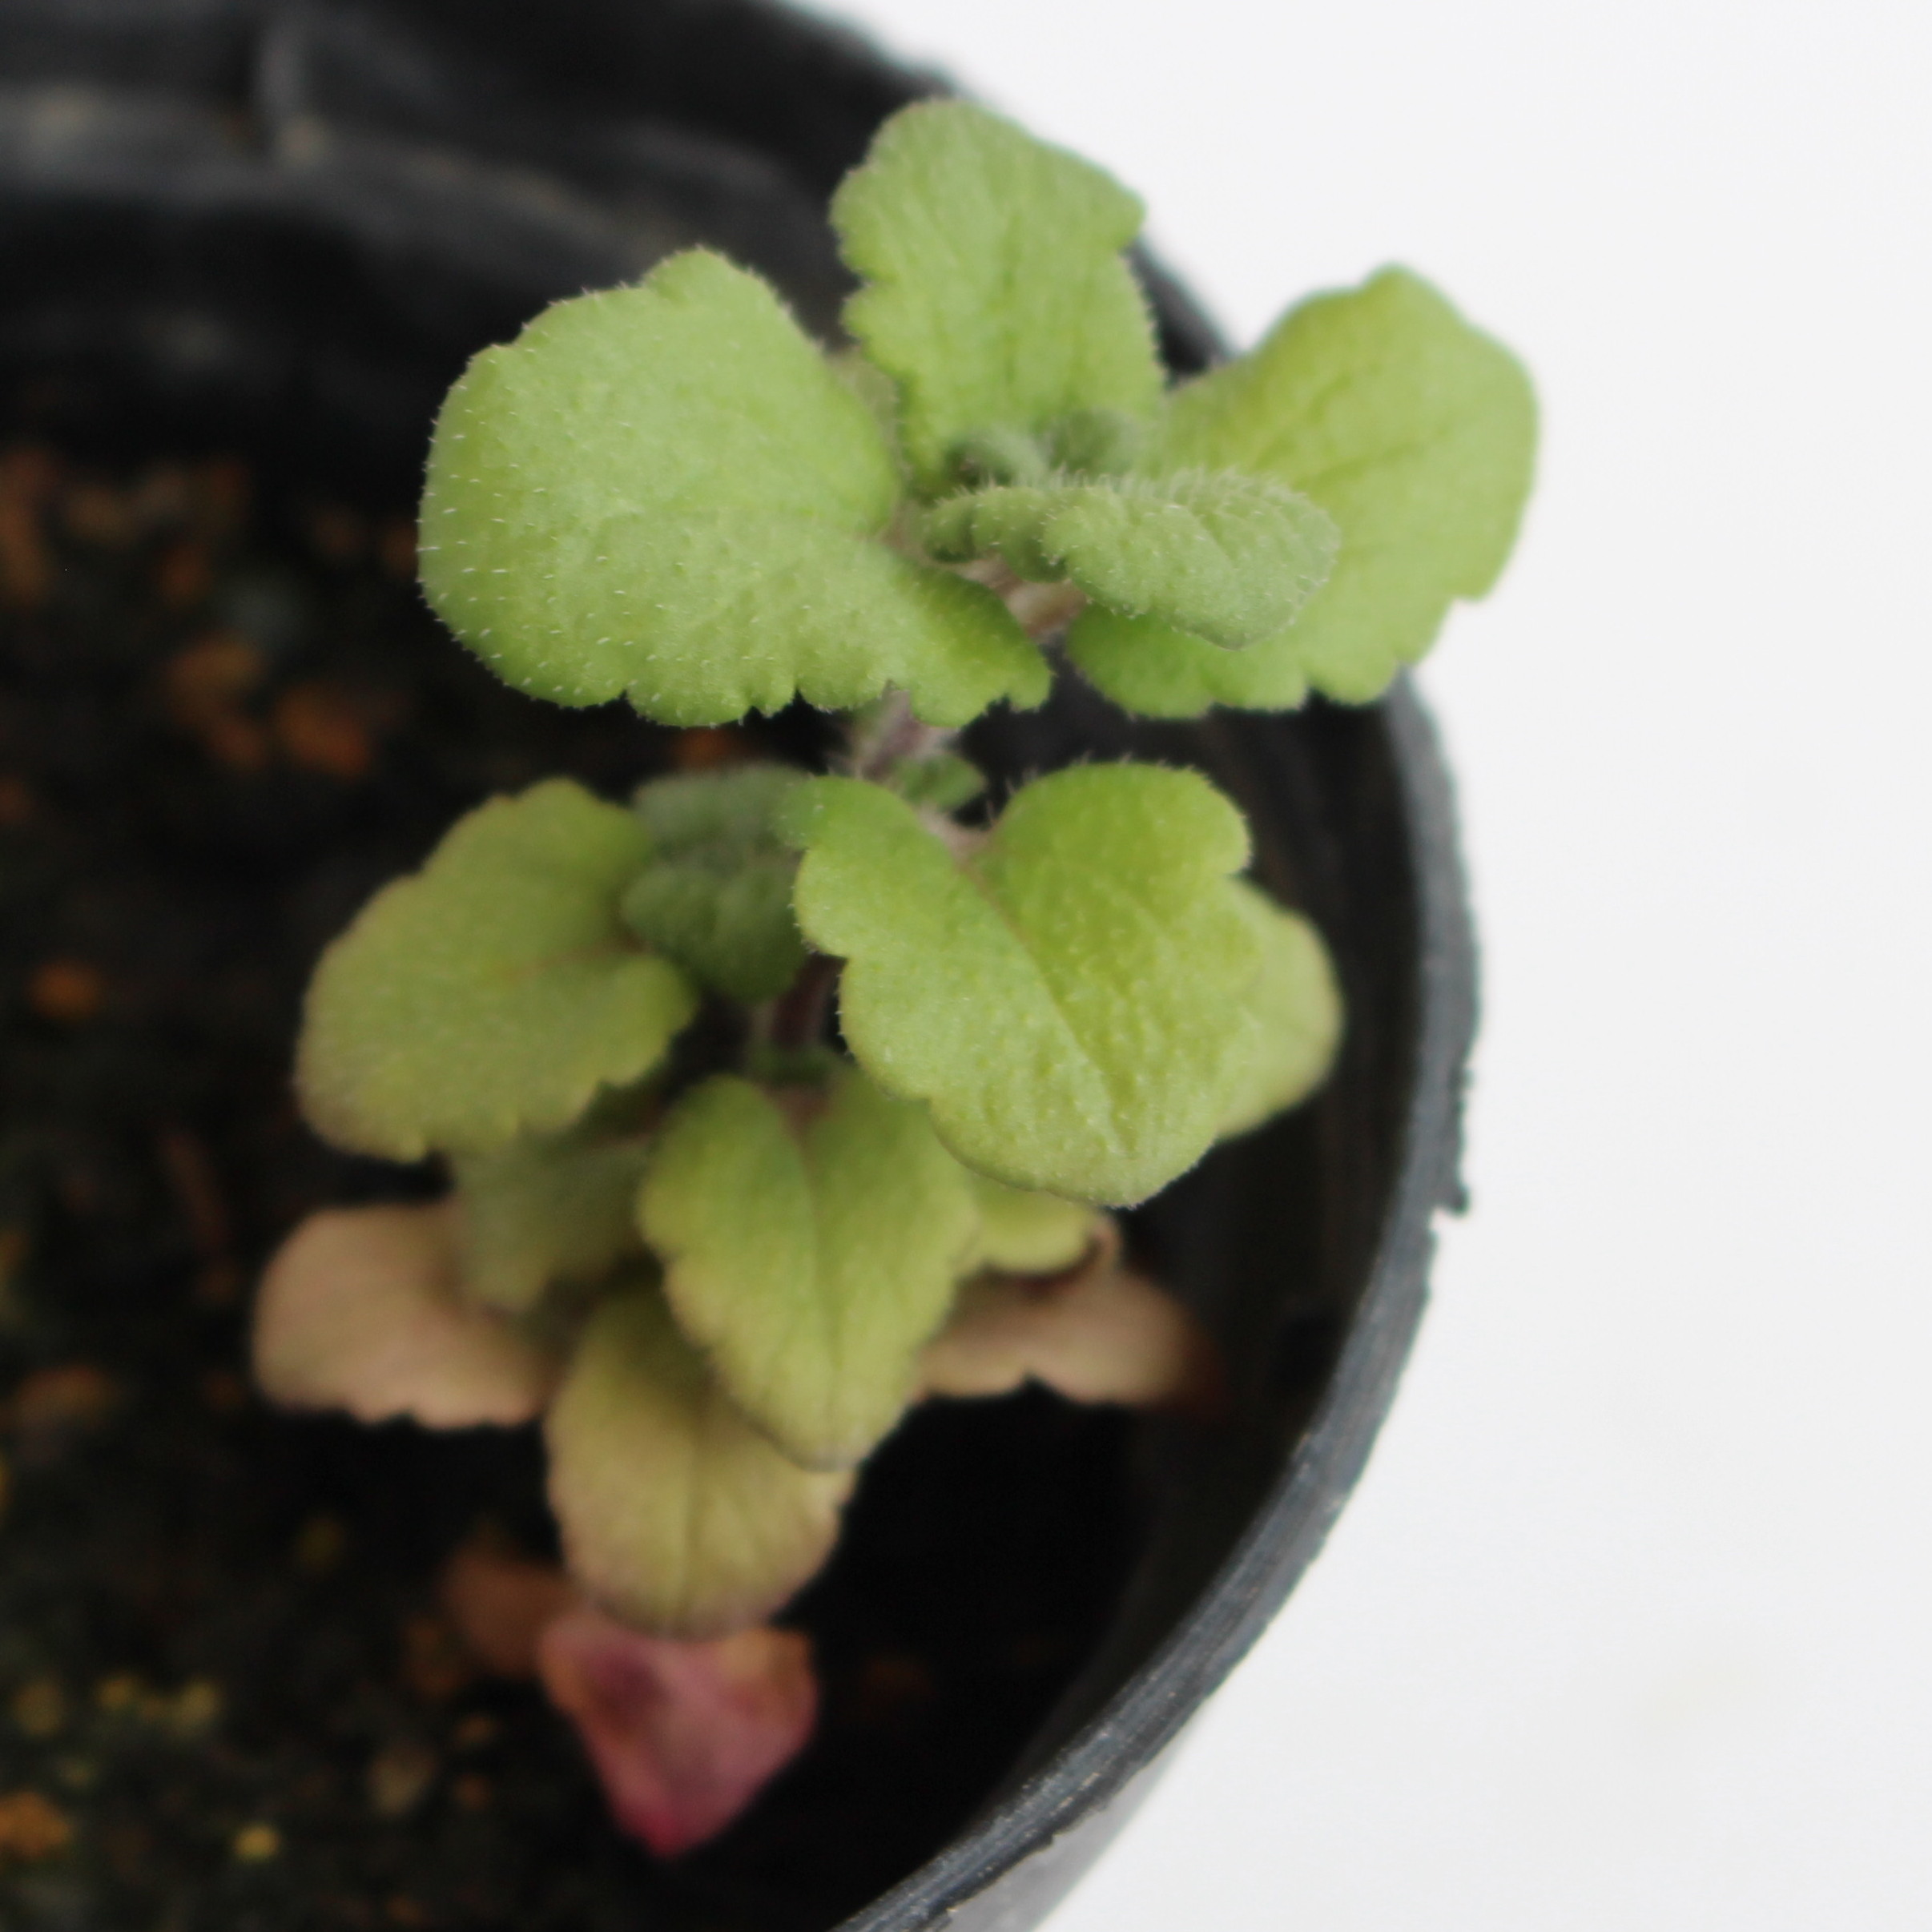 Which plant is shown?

Veronica persica
